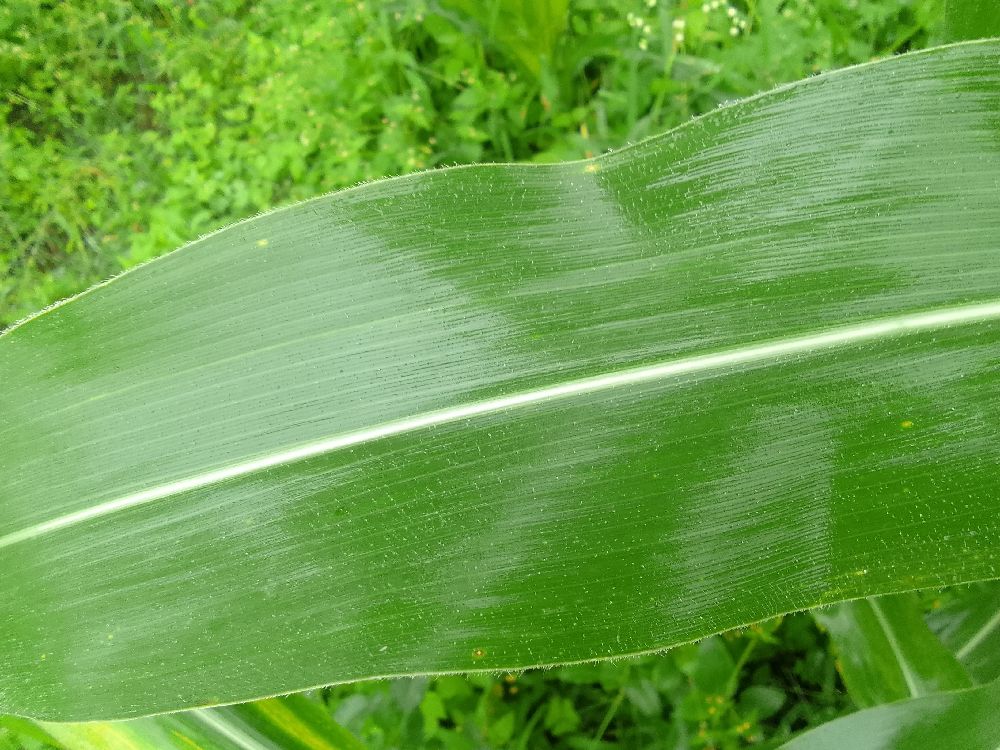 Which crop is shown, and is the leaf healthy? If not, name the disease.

maize, healthy
